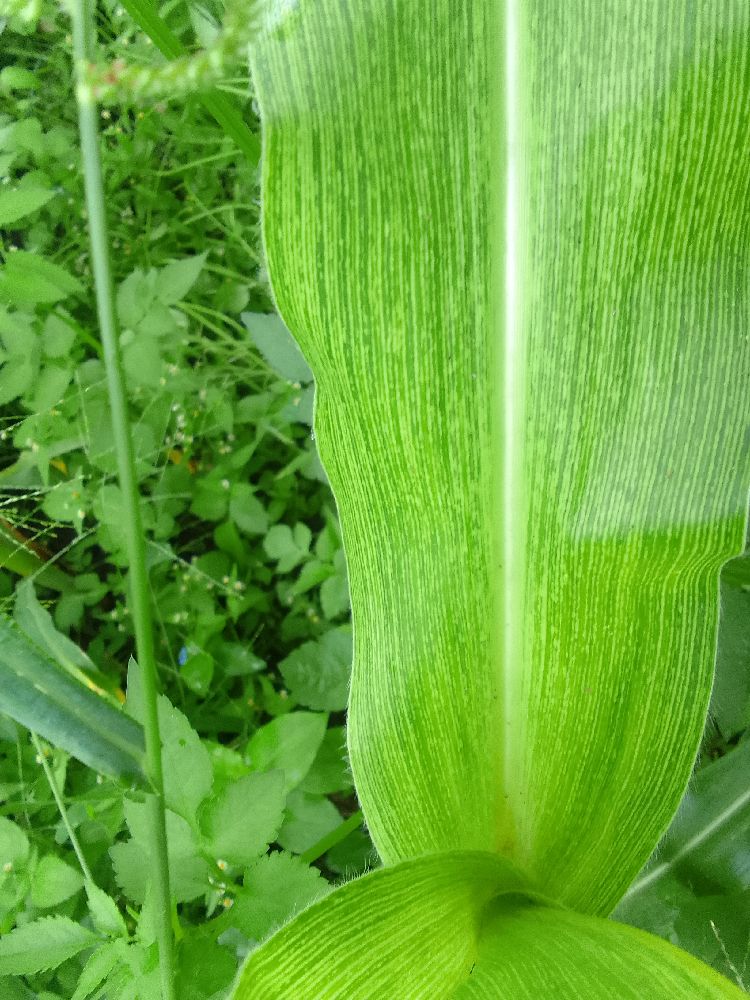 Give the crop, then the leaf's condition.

maize, maize streak virus
